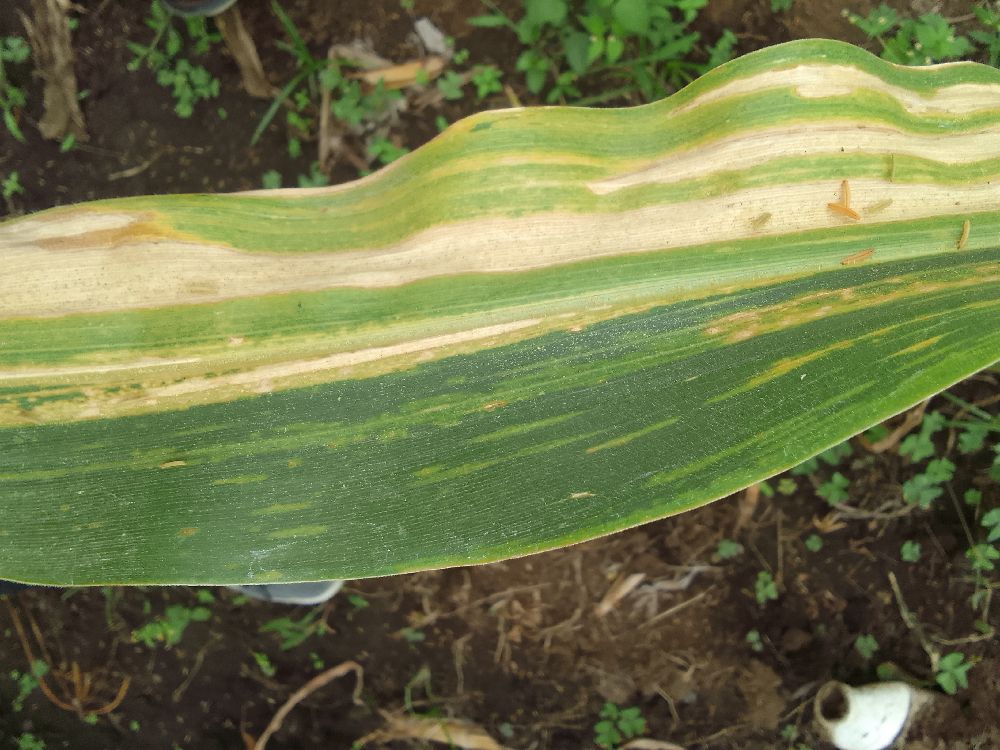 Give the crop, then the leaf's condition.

maize, maize lethal necrosis
